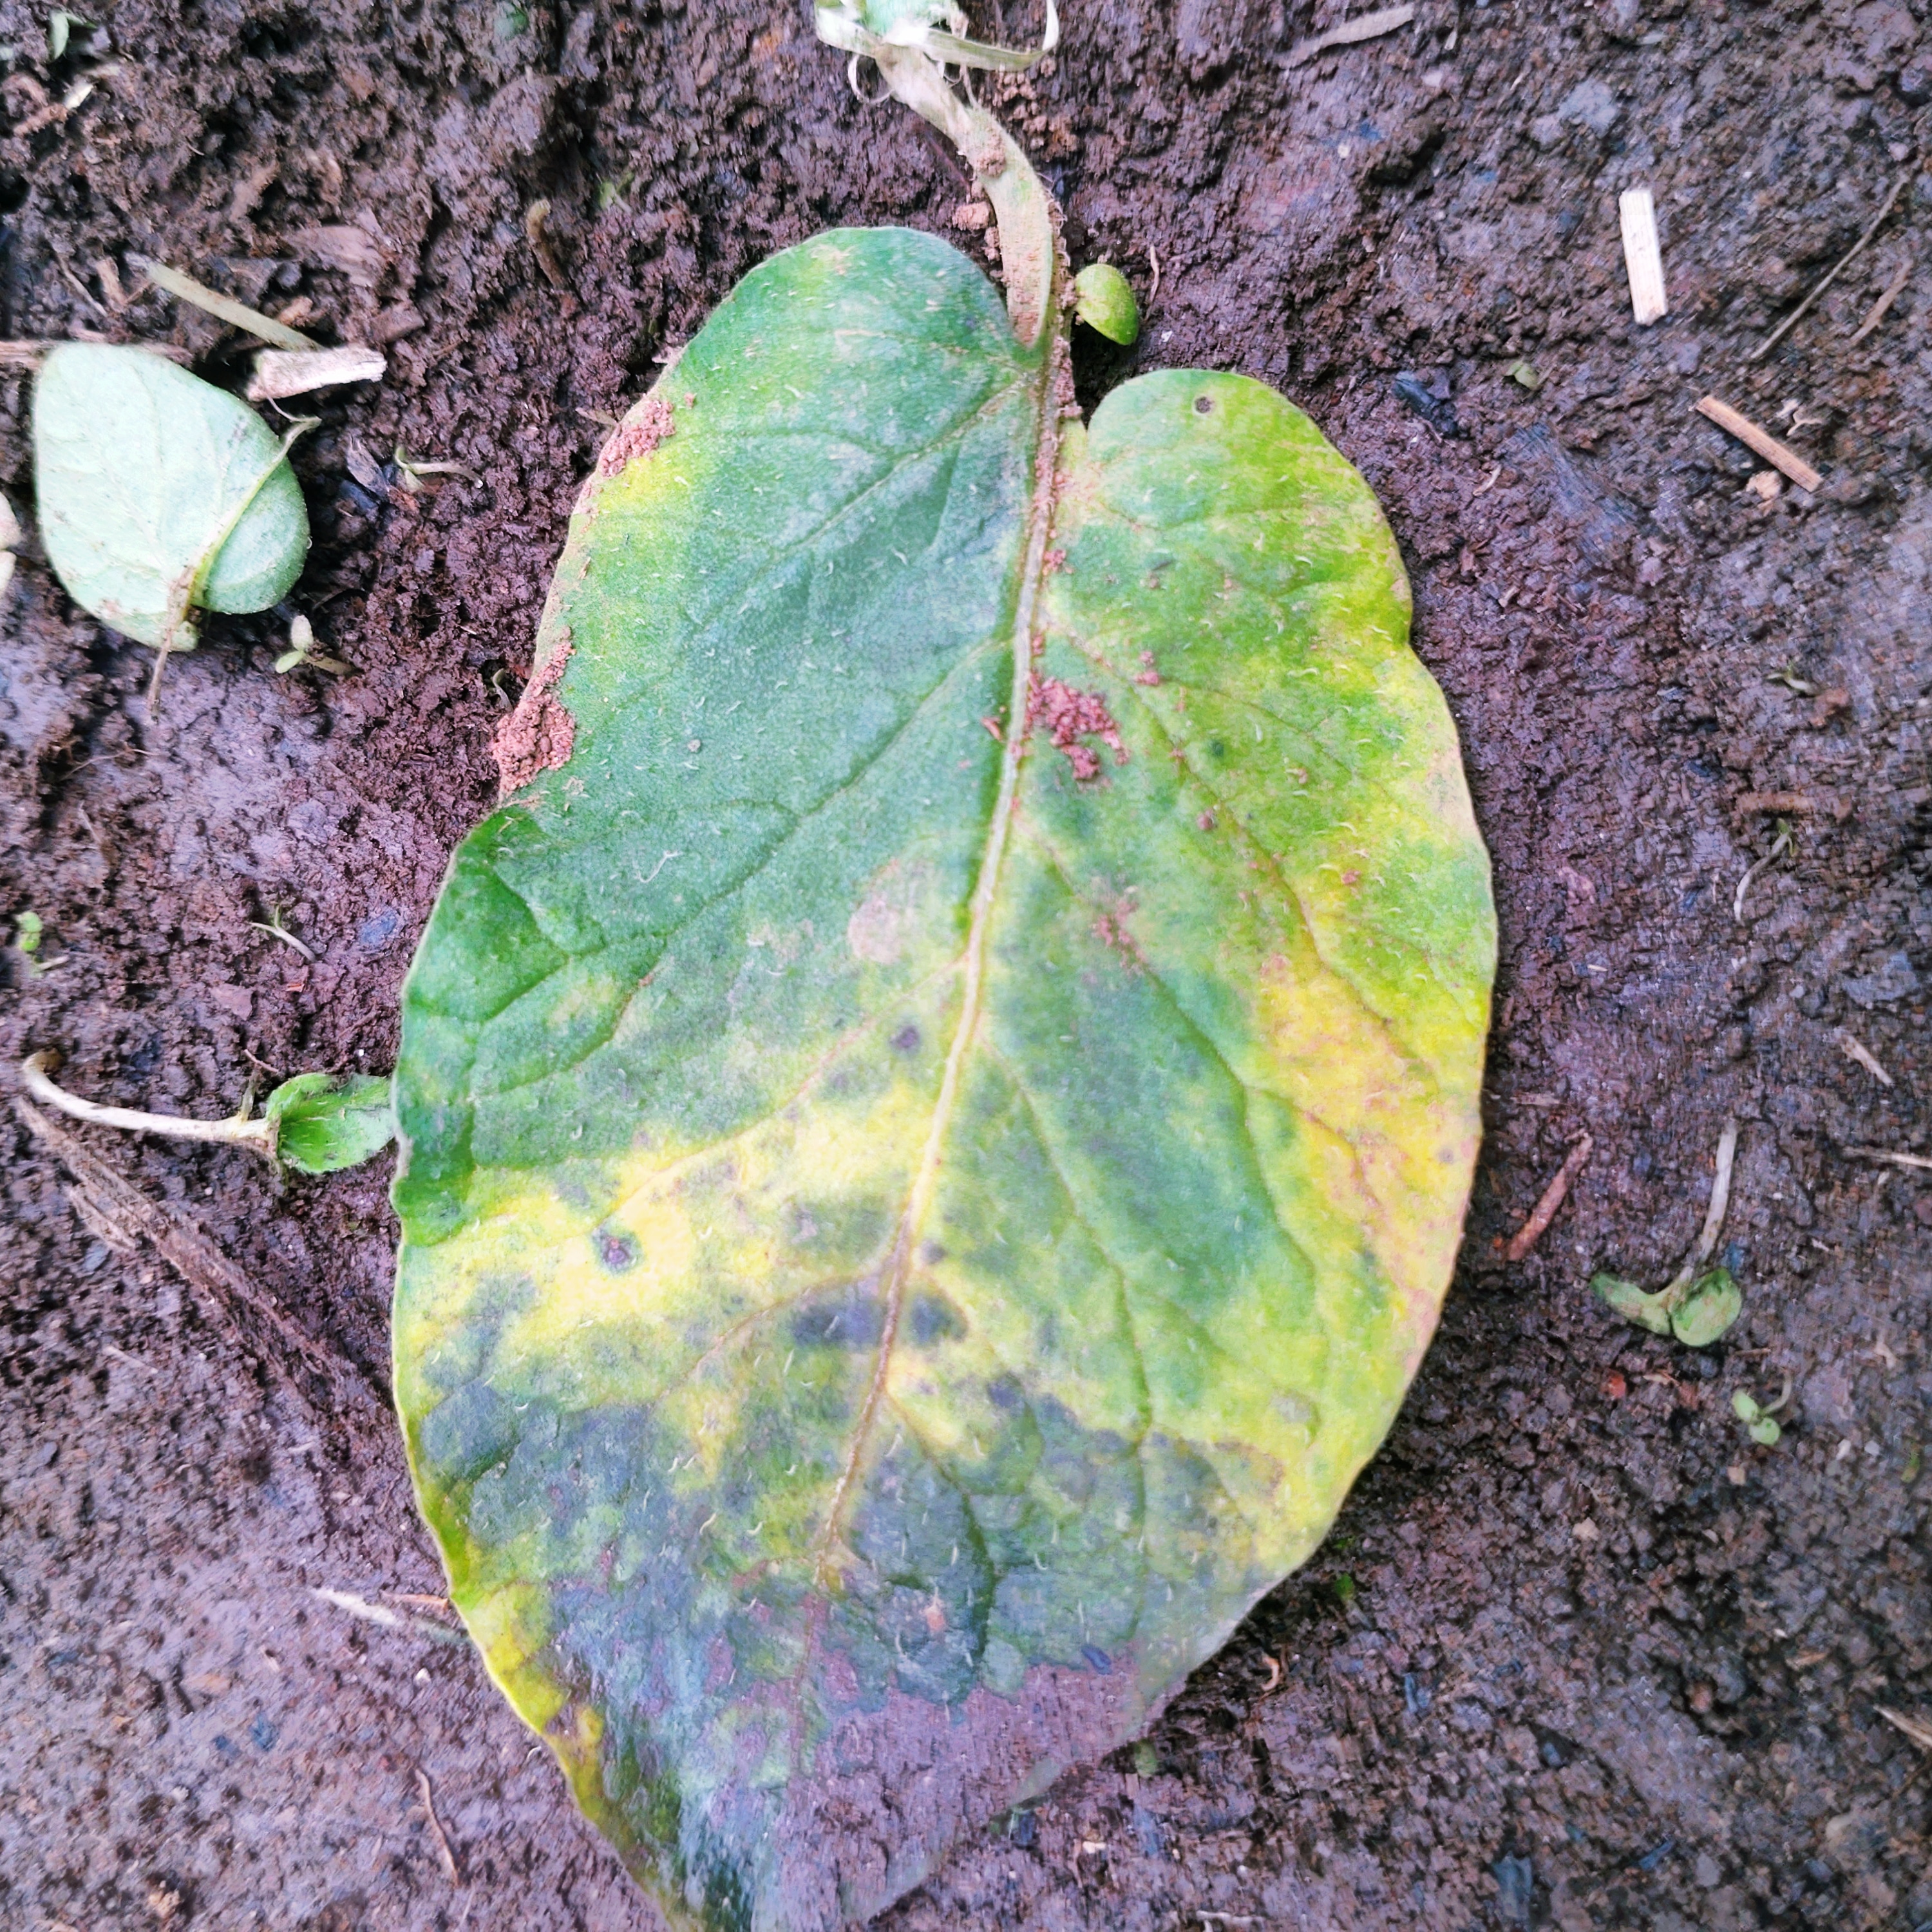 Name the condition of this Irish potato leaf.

late blight
